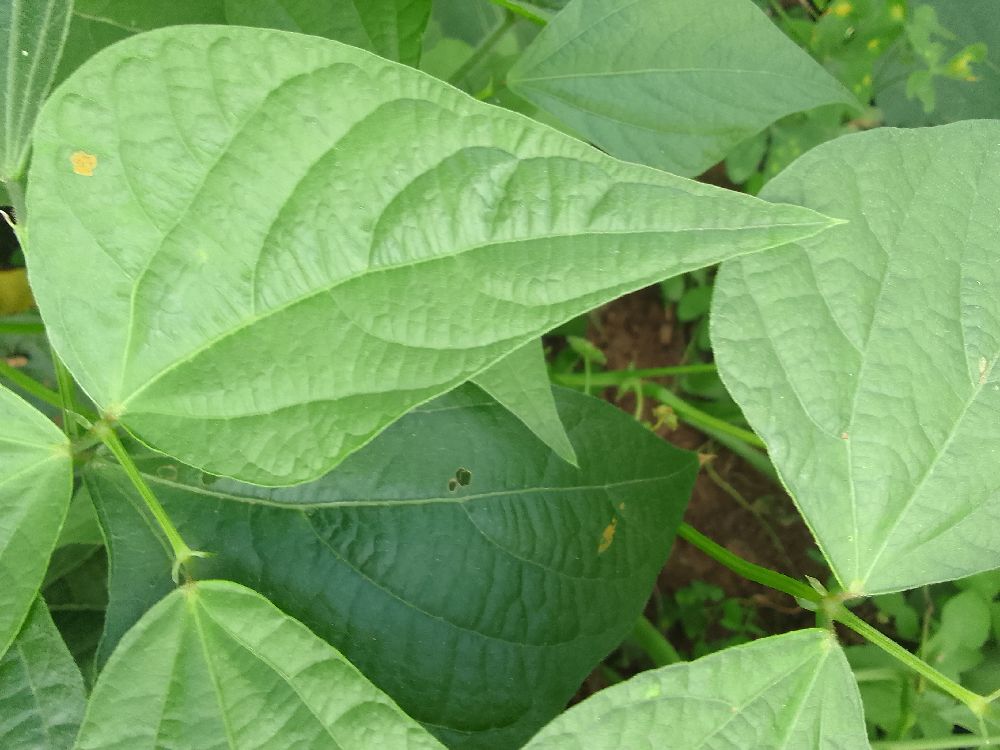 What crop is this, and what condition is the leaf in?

common bean, healthy
